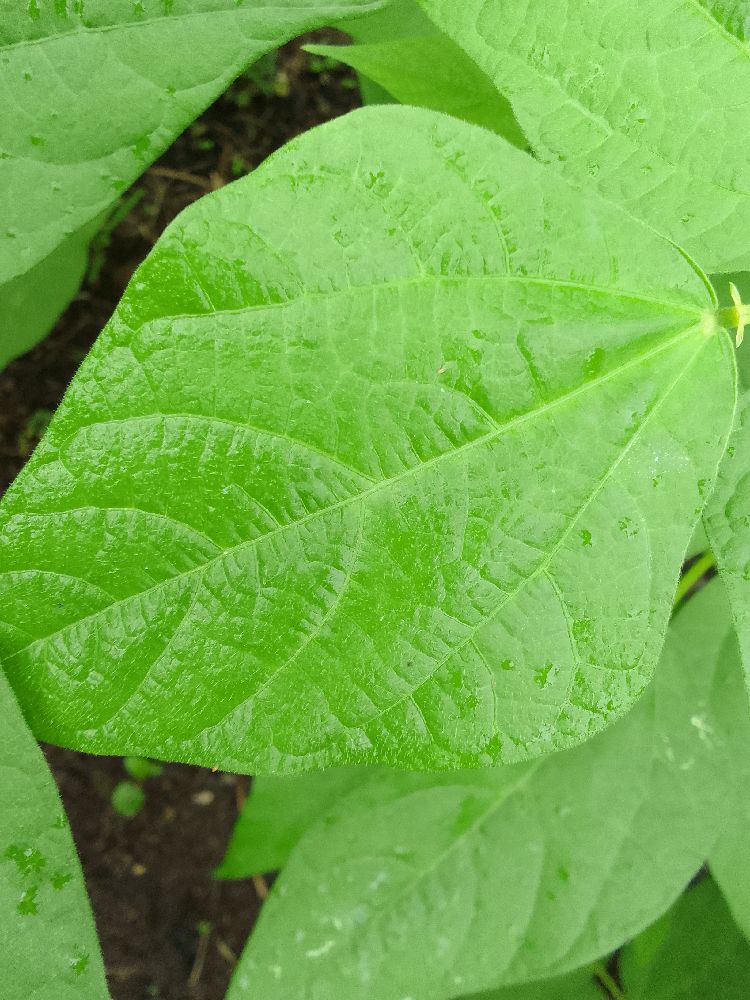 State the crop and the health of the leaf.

common bean, healthy
